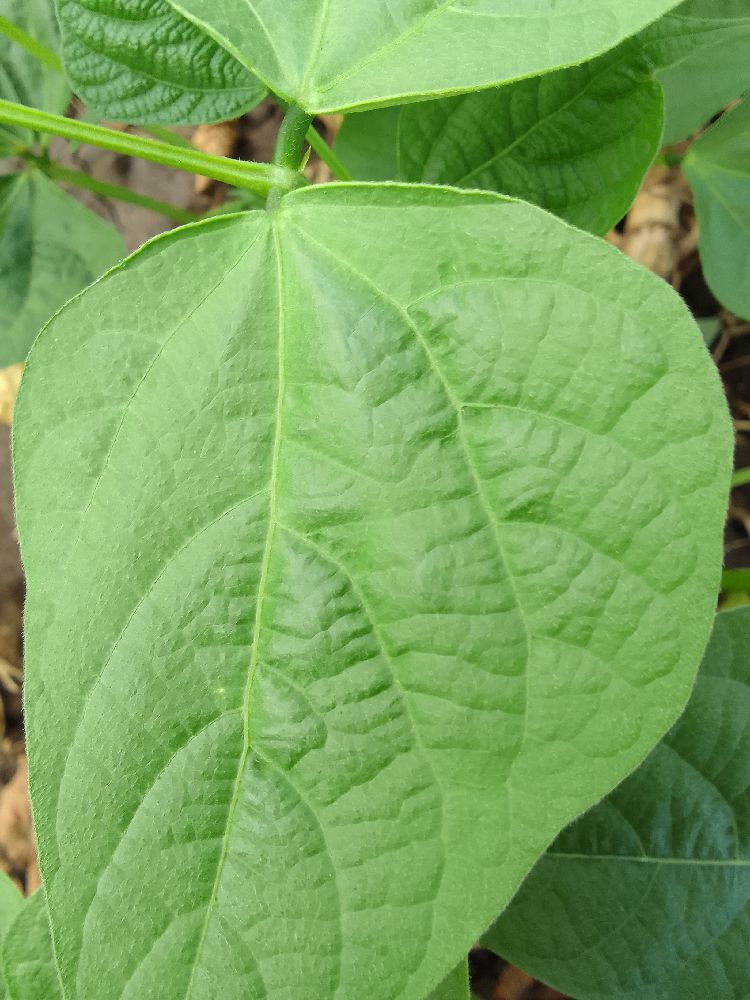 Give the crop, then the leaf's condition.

common bean, healthy
